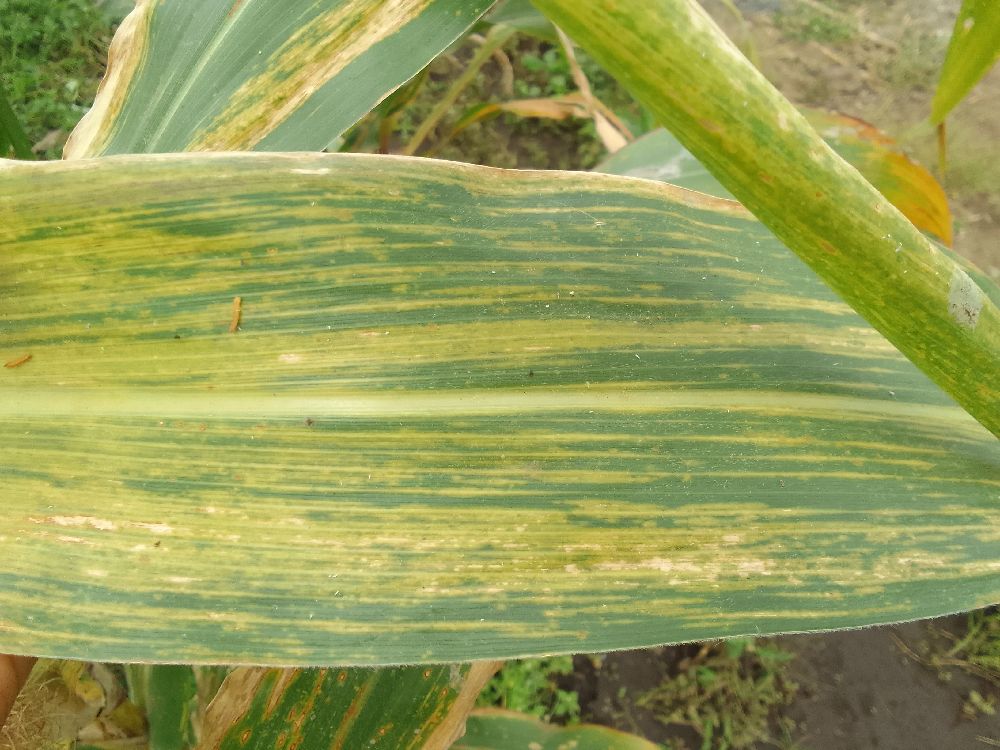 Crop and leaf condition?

maize, maize lethal necrosis
